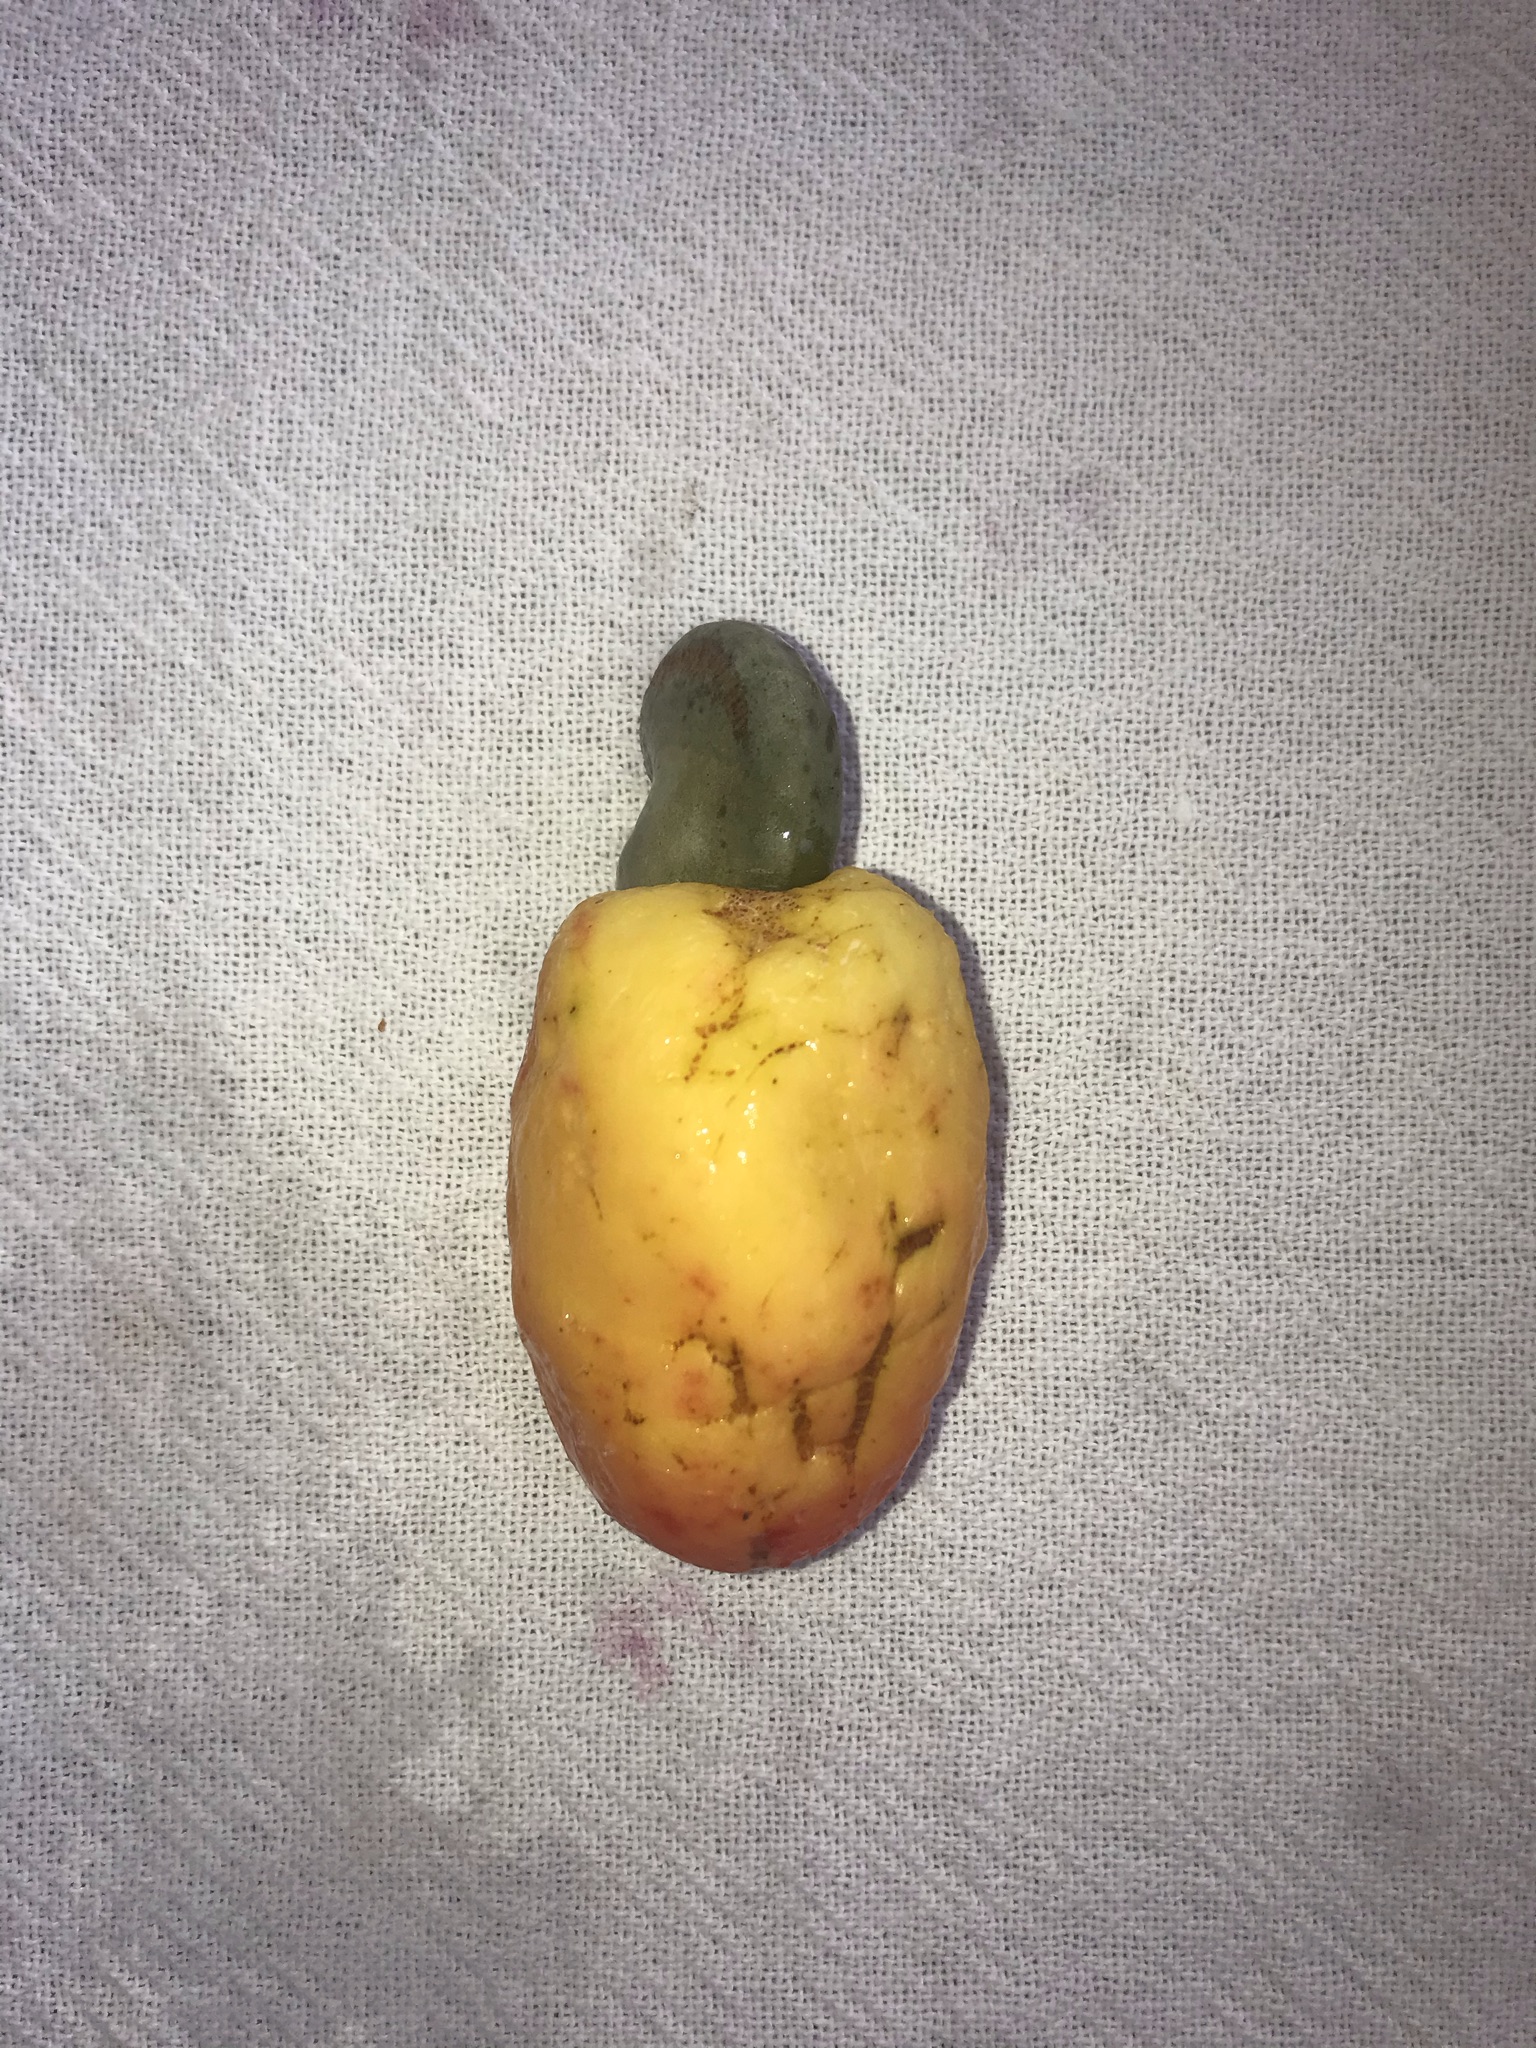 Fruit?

caju amarelo
